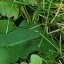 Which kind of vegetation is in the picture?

structured weed
